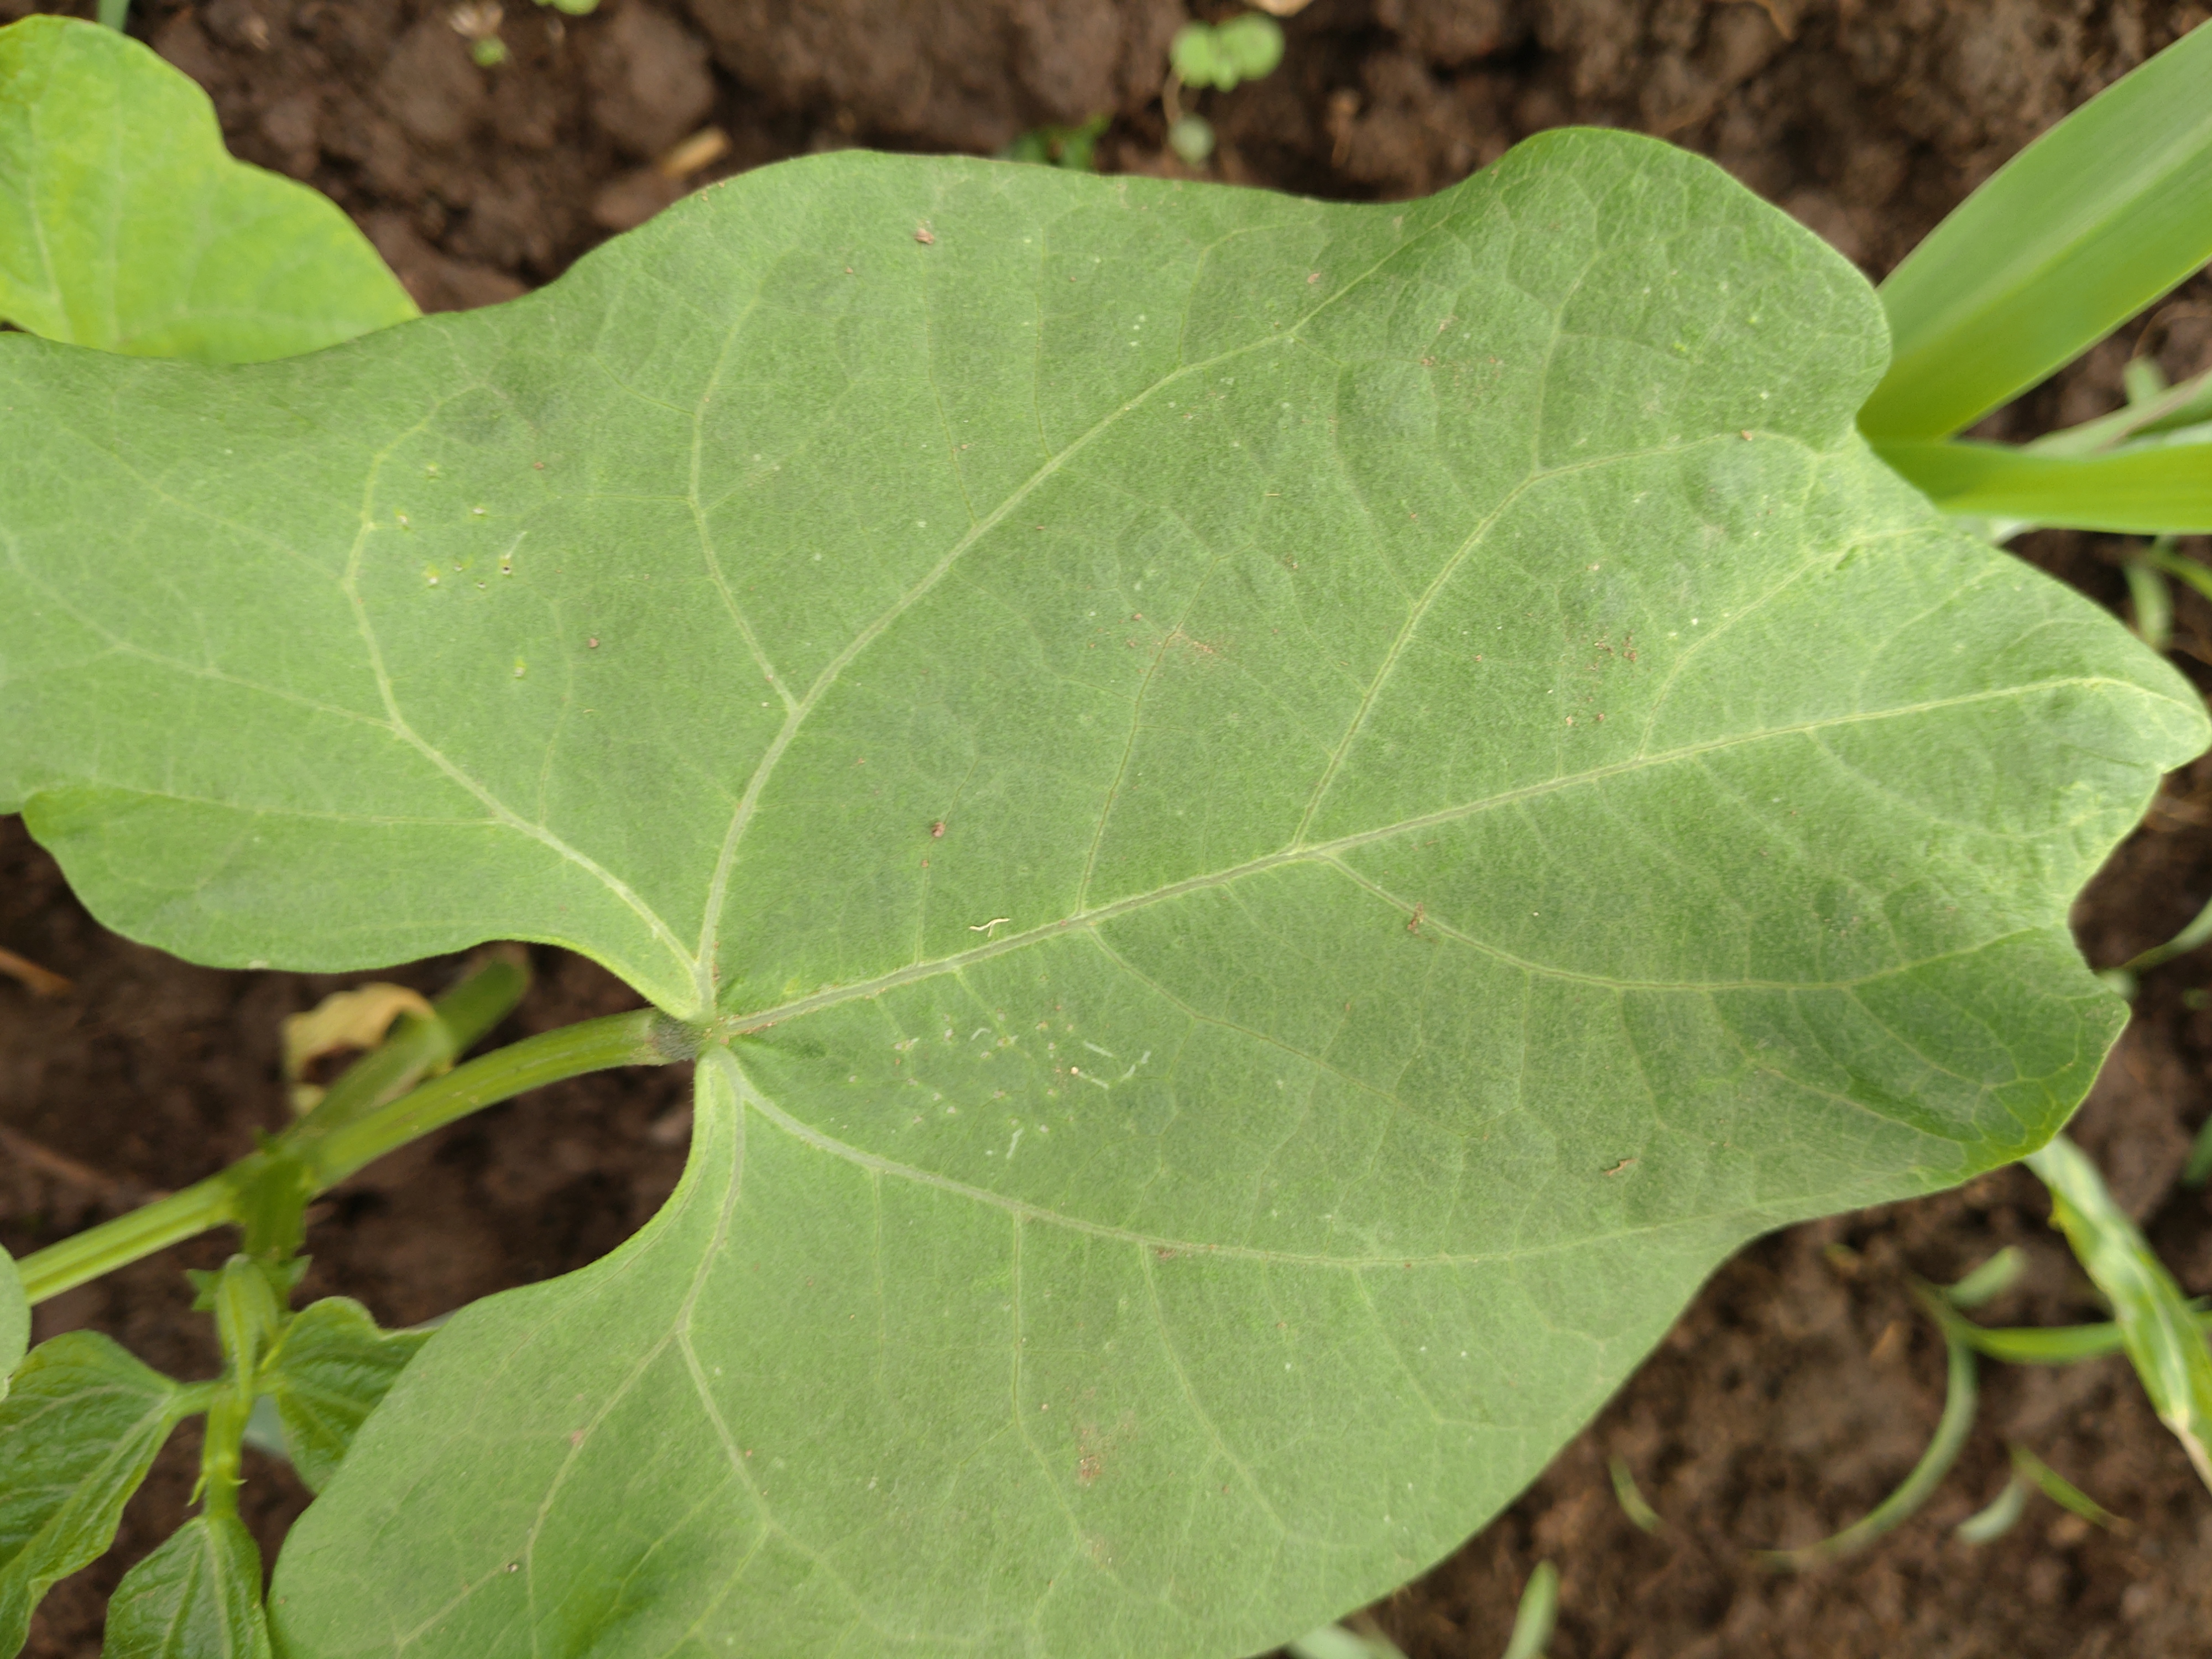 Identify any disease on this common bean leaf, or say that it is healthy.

healthy
